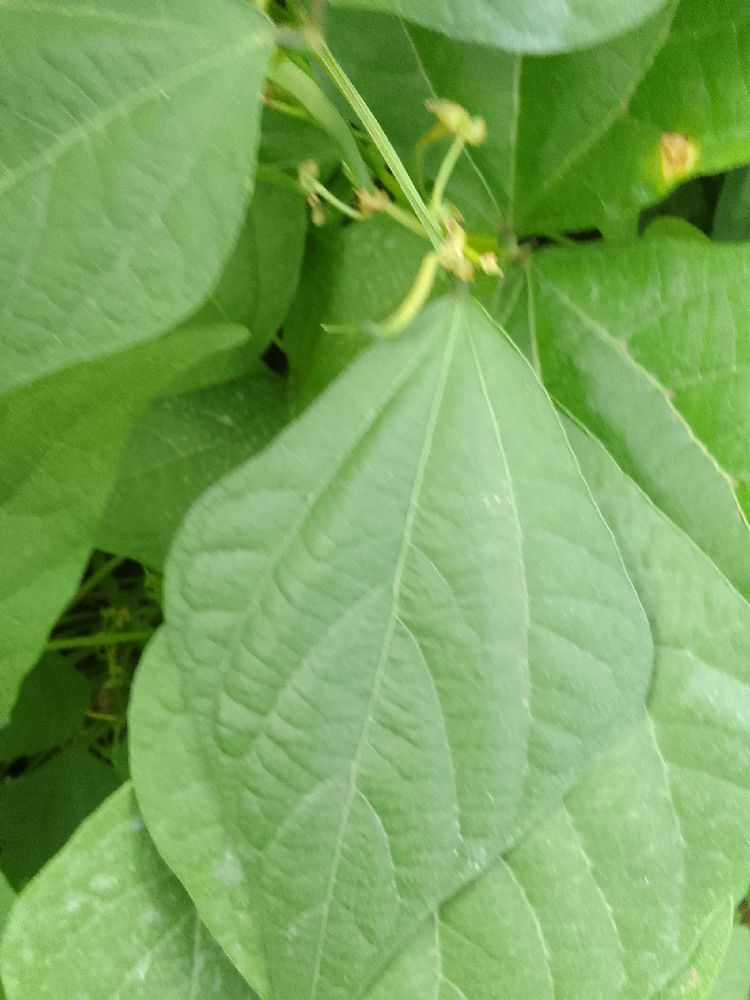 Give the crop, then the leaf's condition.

common bean, healthy
